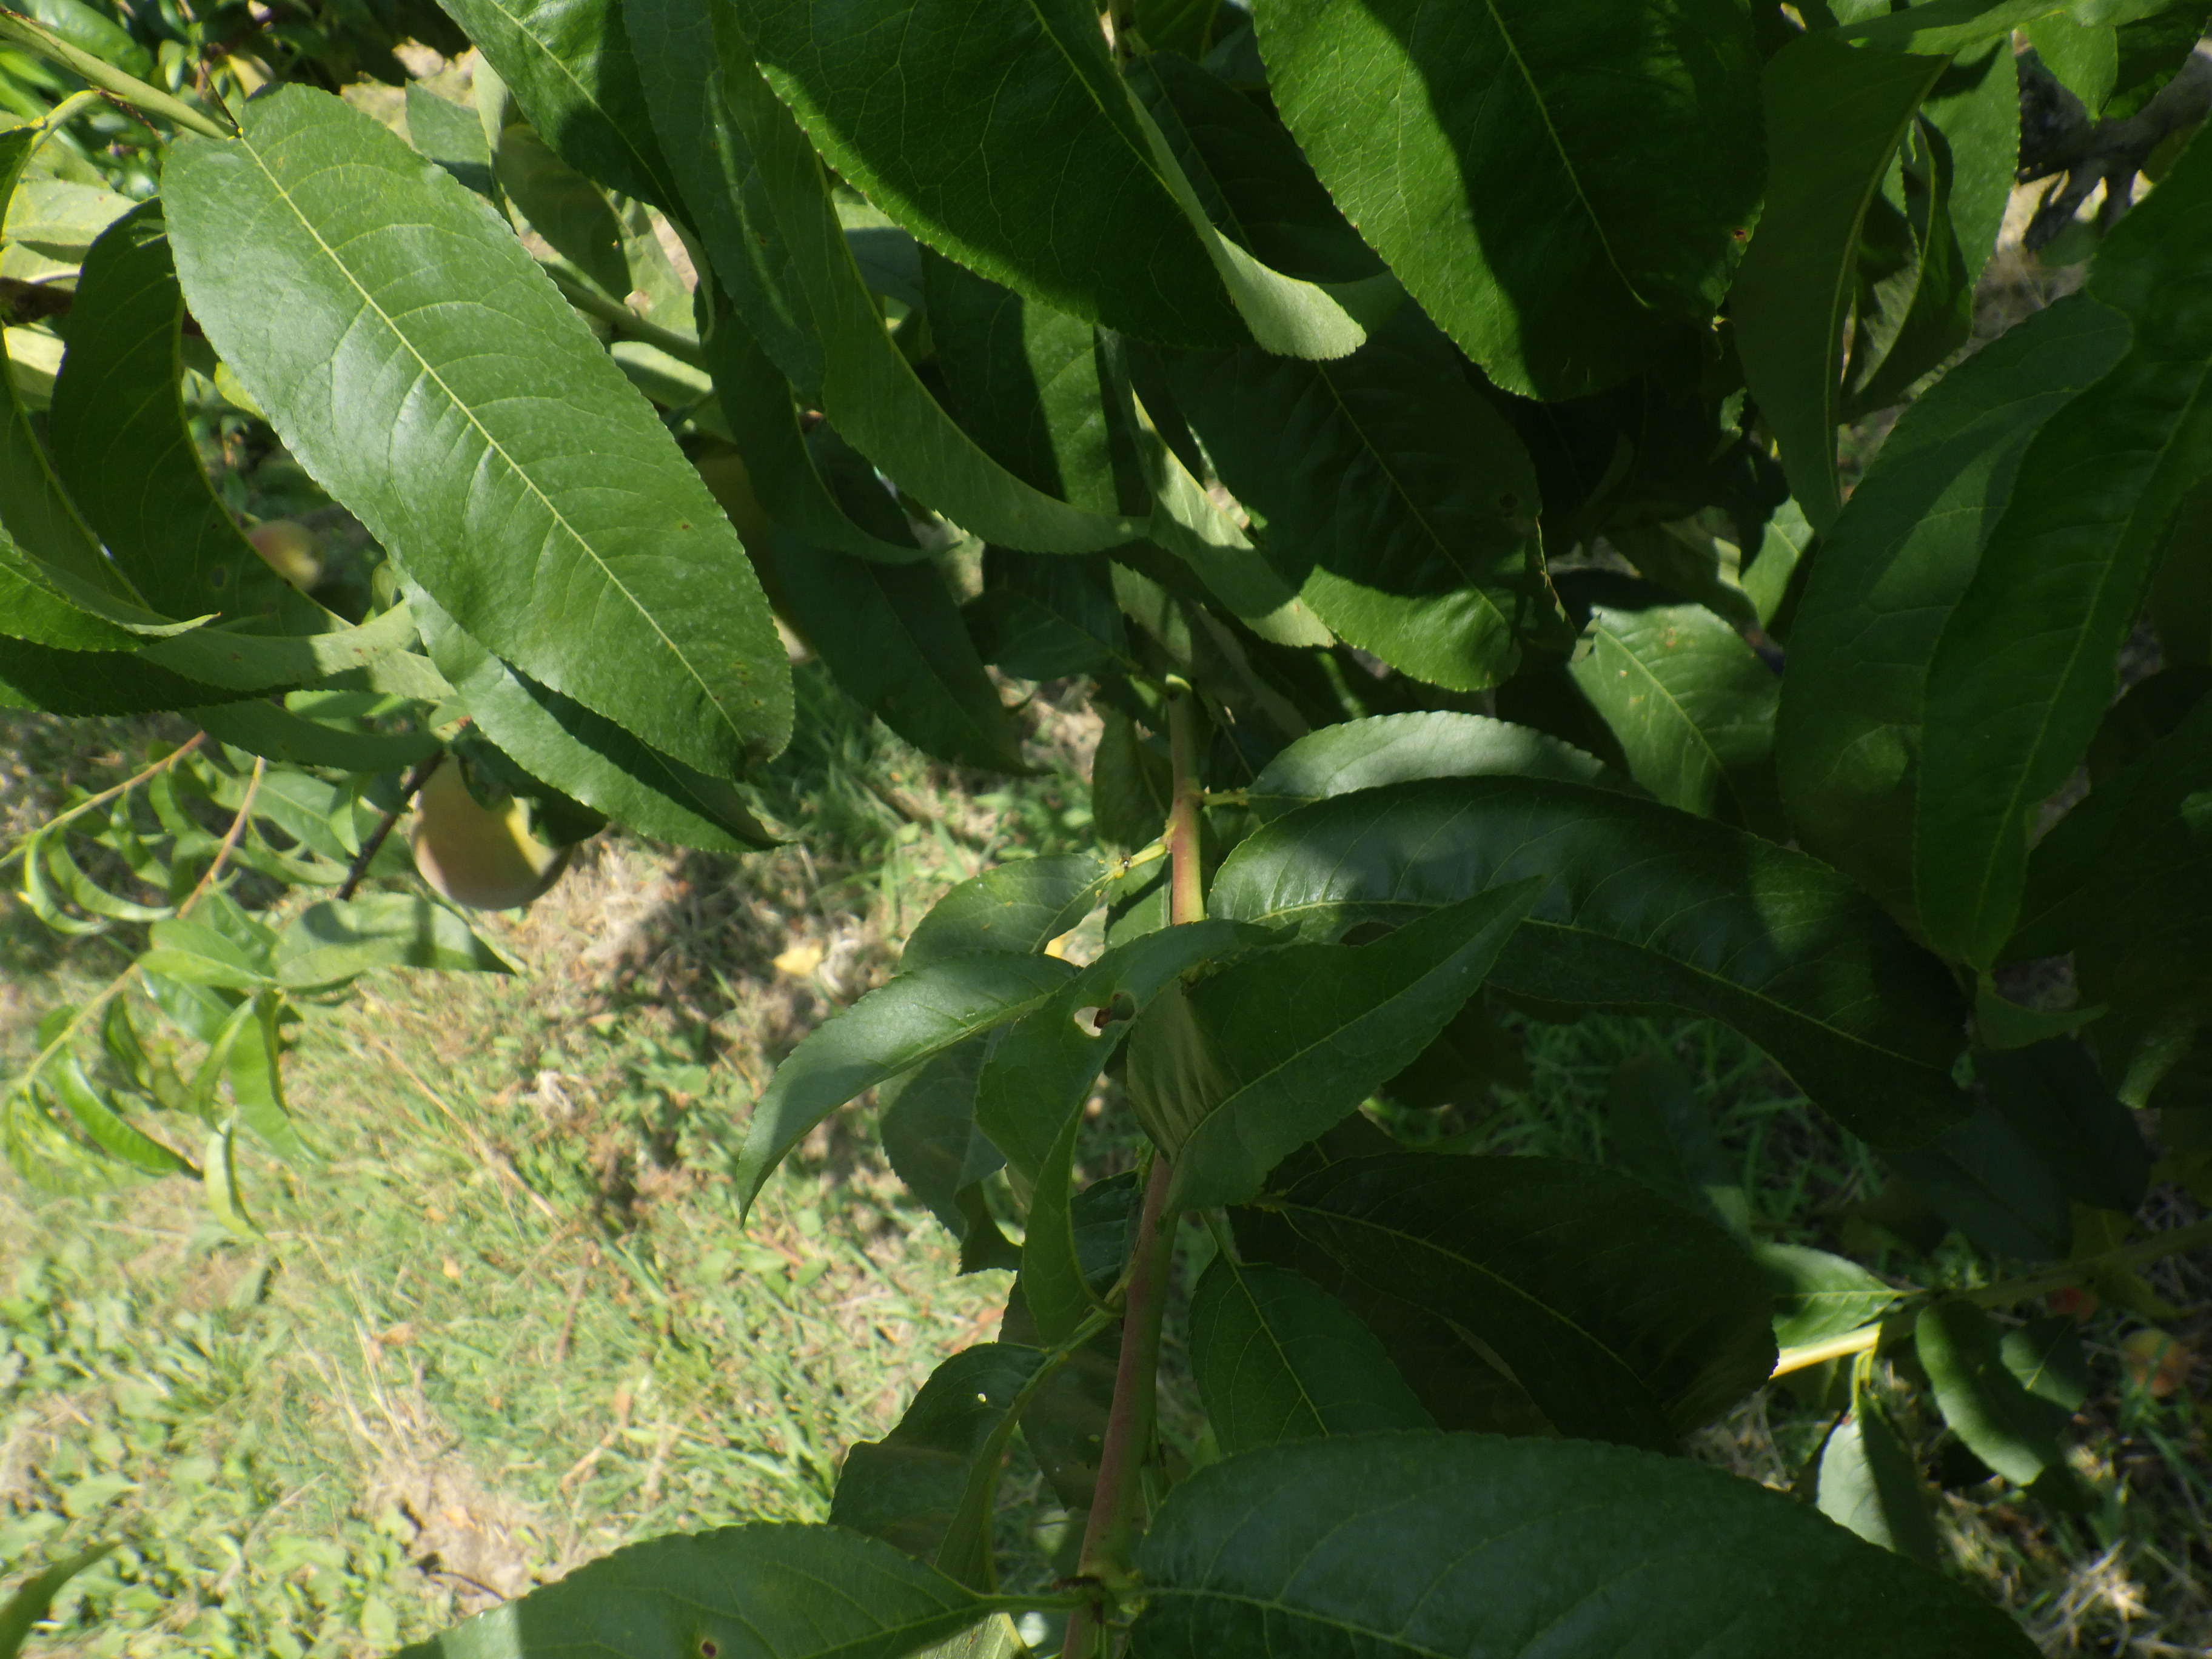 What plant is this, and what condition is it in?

peach, shot hole disease
